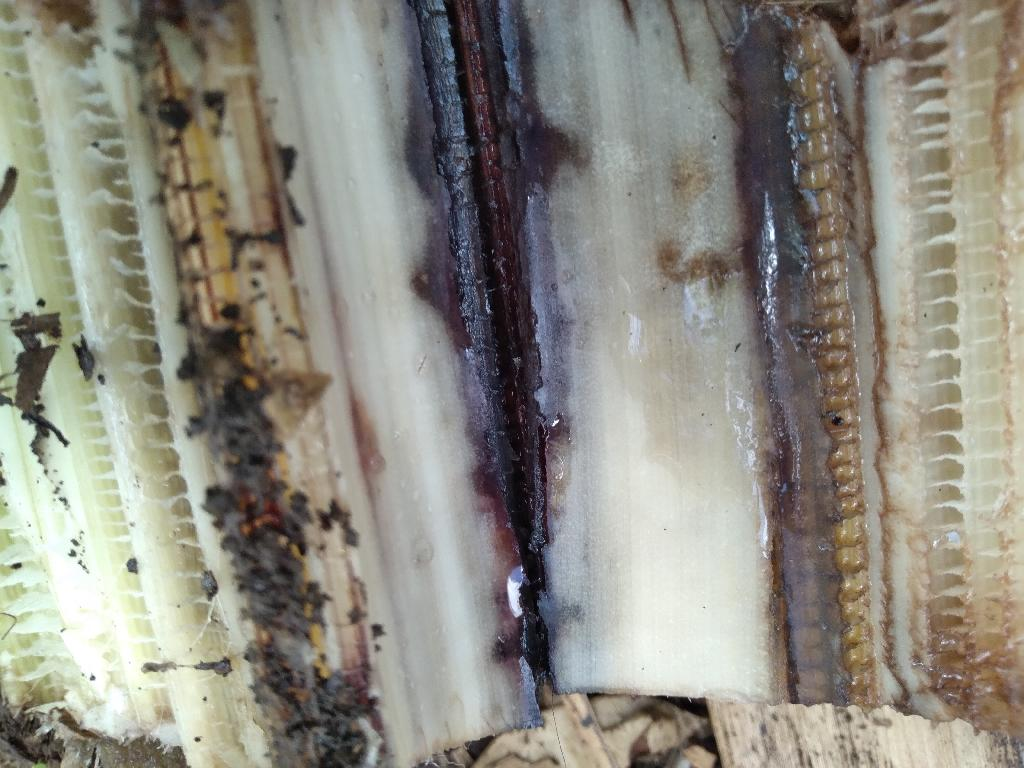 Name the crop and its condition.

banana, fusarium wilt race 1
